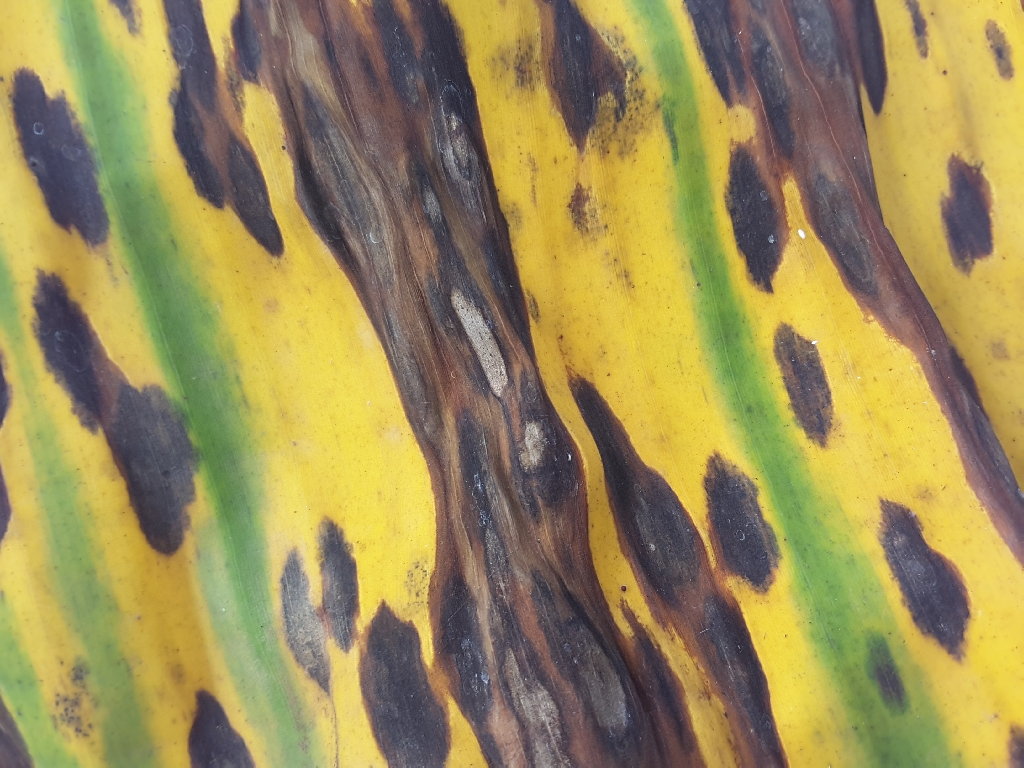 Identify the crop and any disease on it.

banana, black sigatoka
